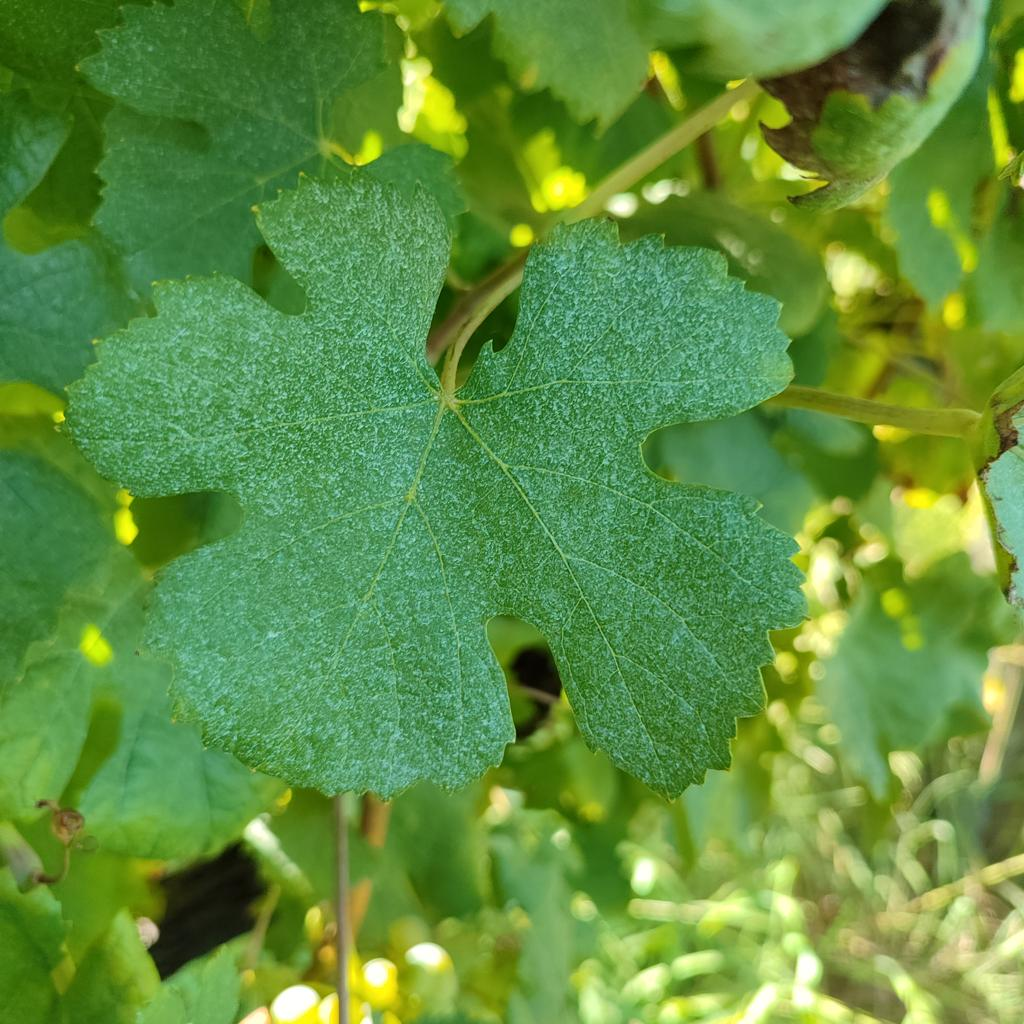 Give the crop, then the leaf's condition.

grapevine, healthy
